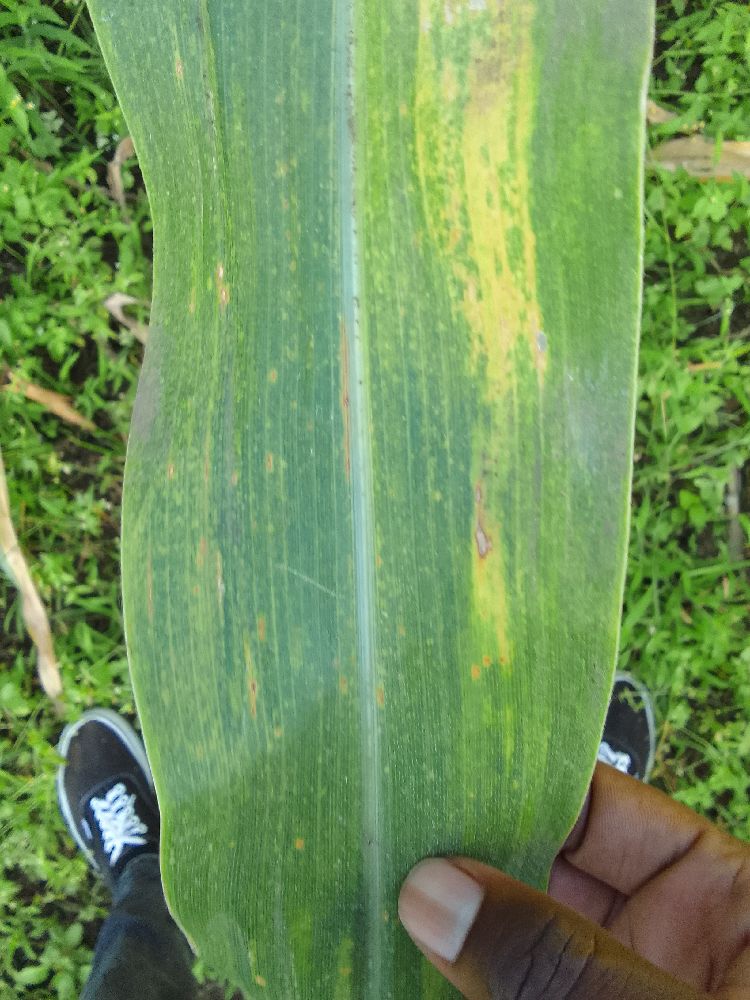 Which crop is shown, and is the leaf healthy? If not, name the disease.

maize, maize lethal necrosis
